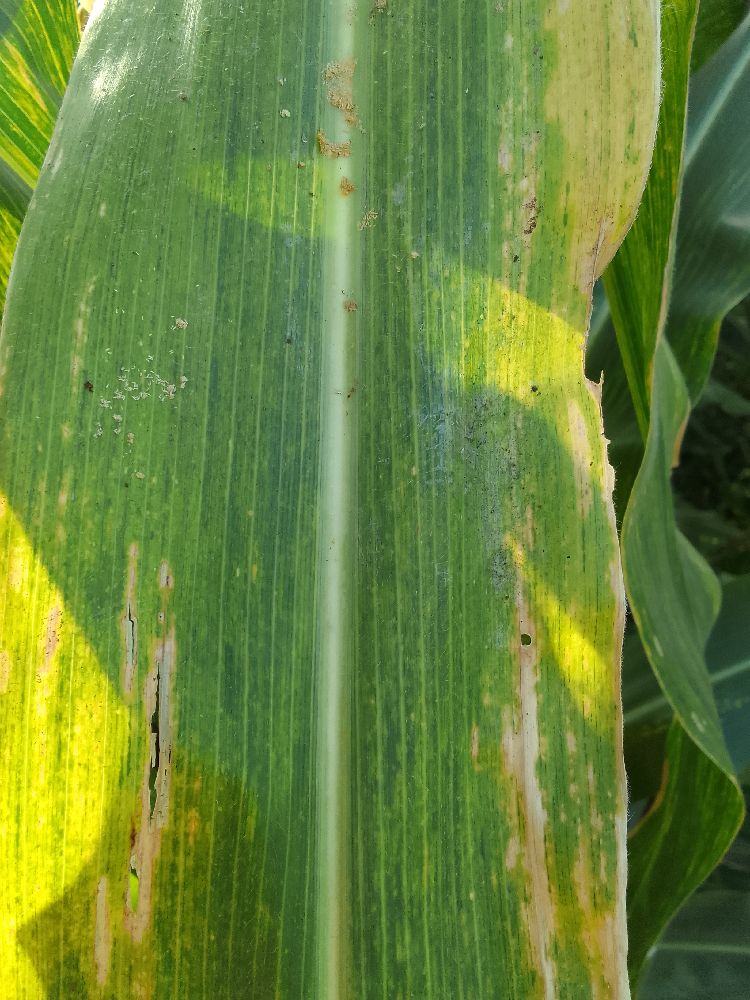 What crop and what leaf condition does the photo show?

maize, maize lethal necrosis
